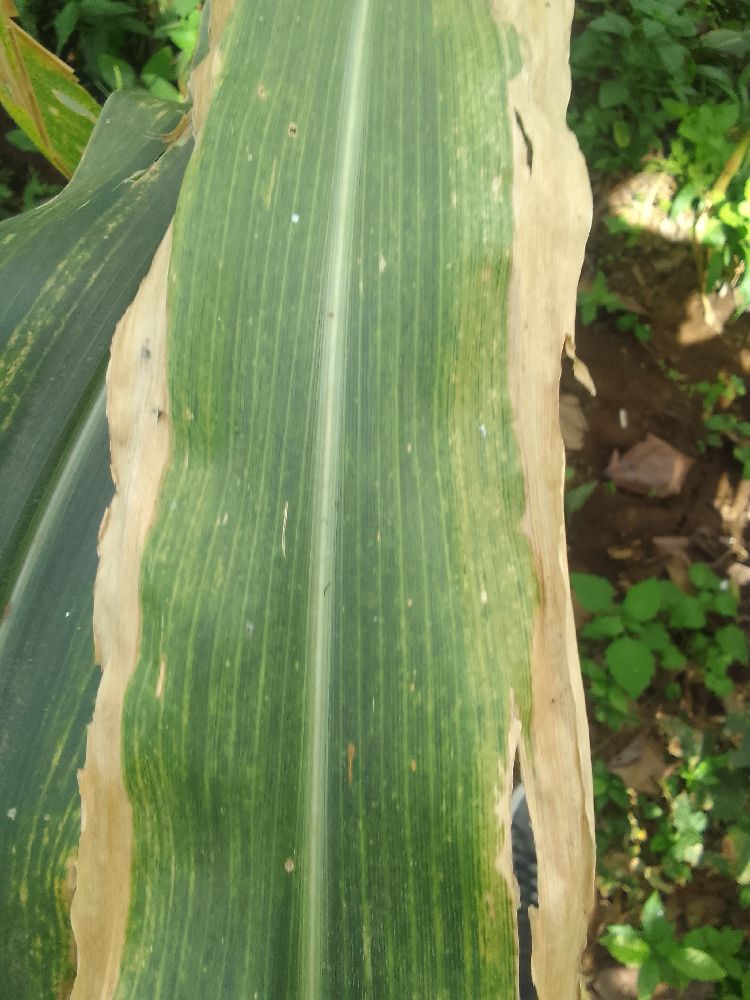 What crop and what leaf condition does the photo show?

maize, maize lethal necrosis
